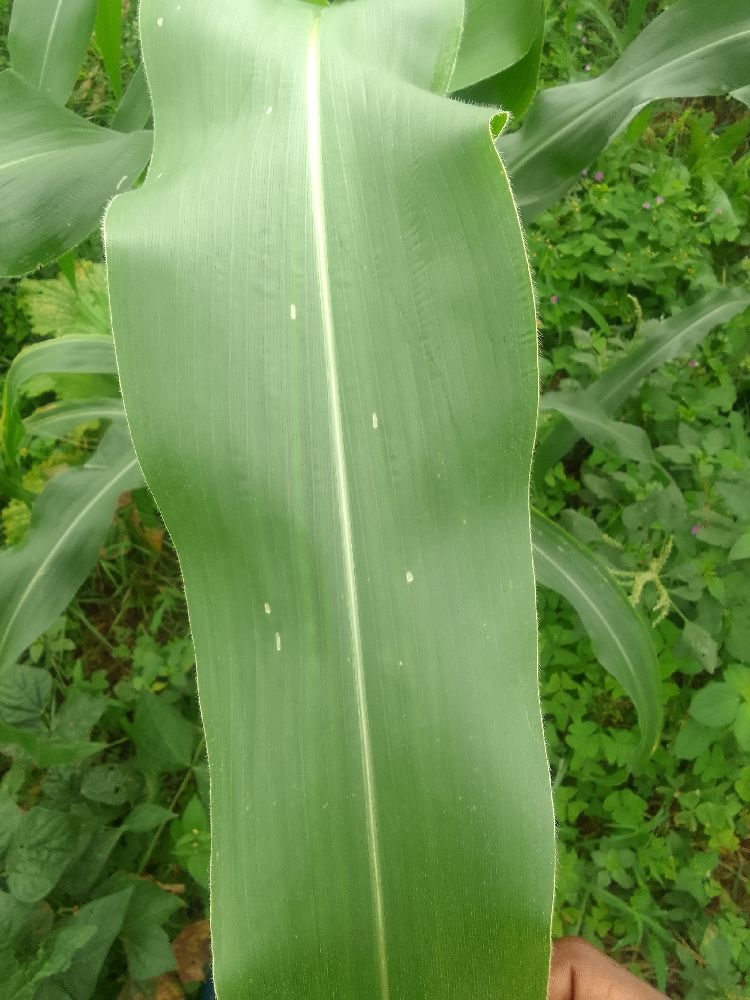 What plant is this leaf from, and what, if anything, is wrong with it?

maize, healthy
